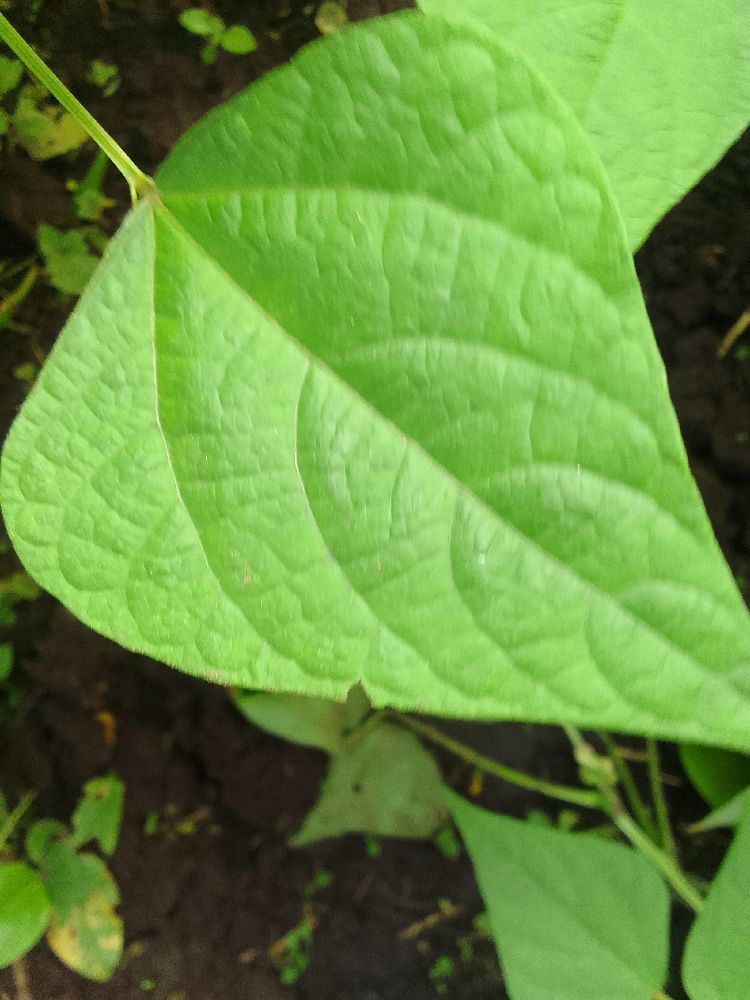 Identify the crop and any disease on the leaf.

common bean, healthy
